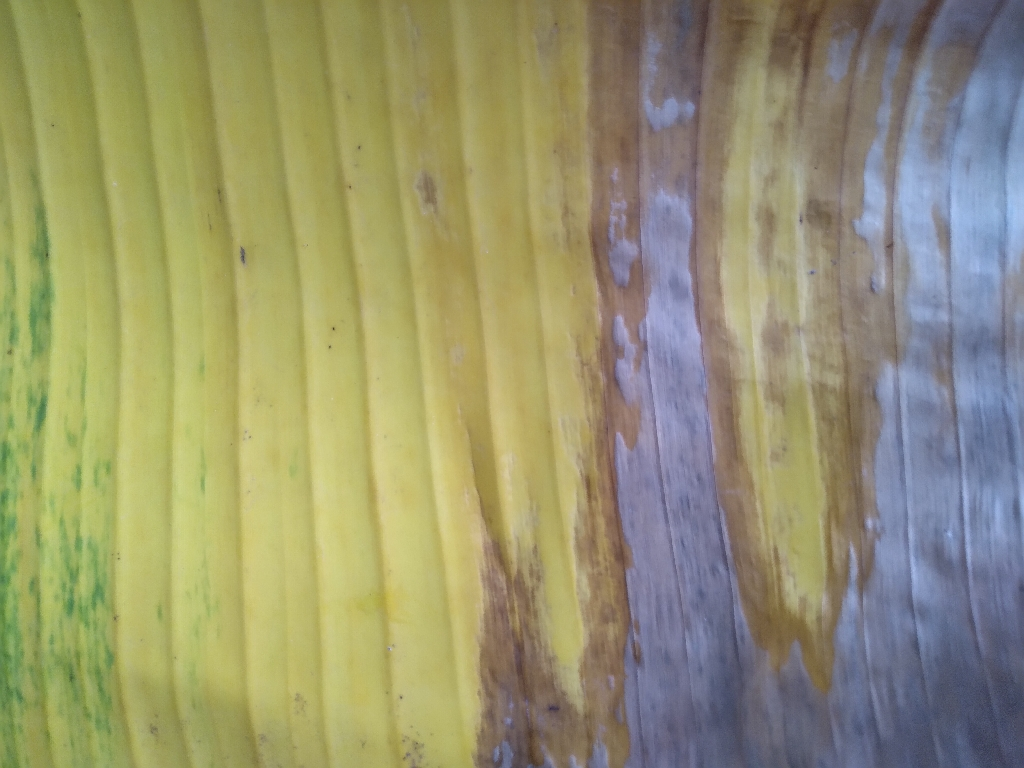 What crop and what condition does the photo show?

banana, fusarium wilt race 1
